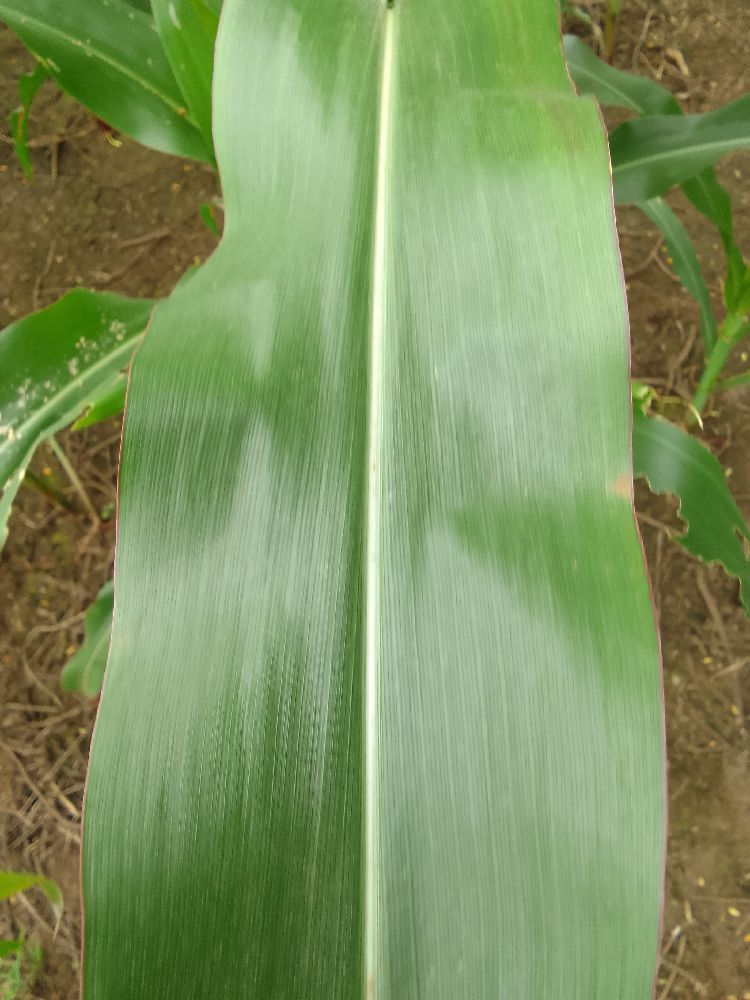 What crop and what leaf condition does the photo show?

maize, healthy
